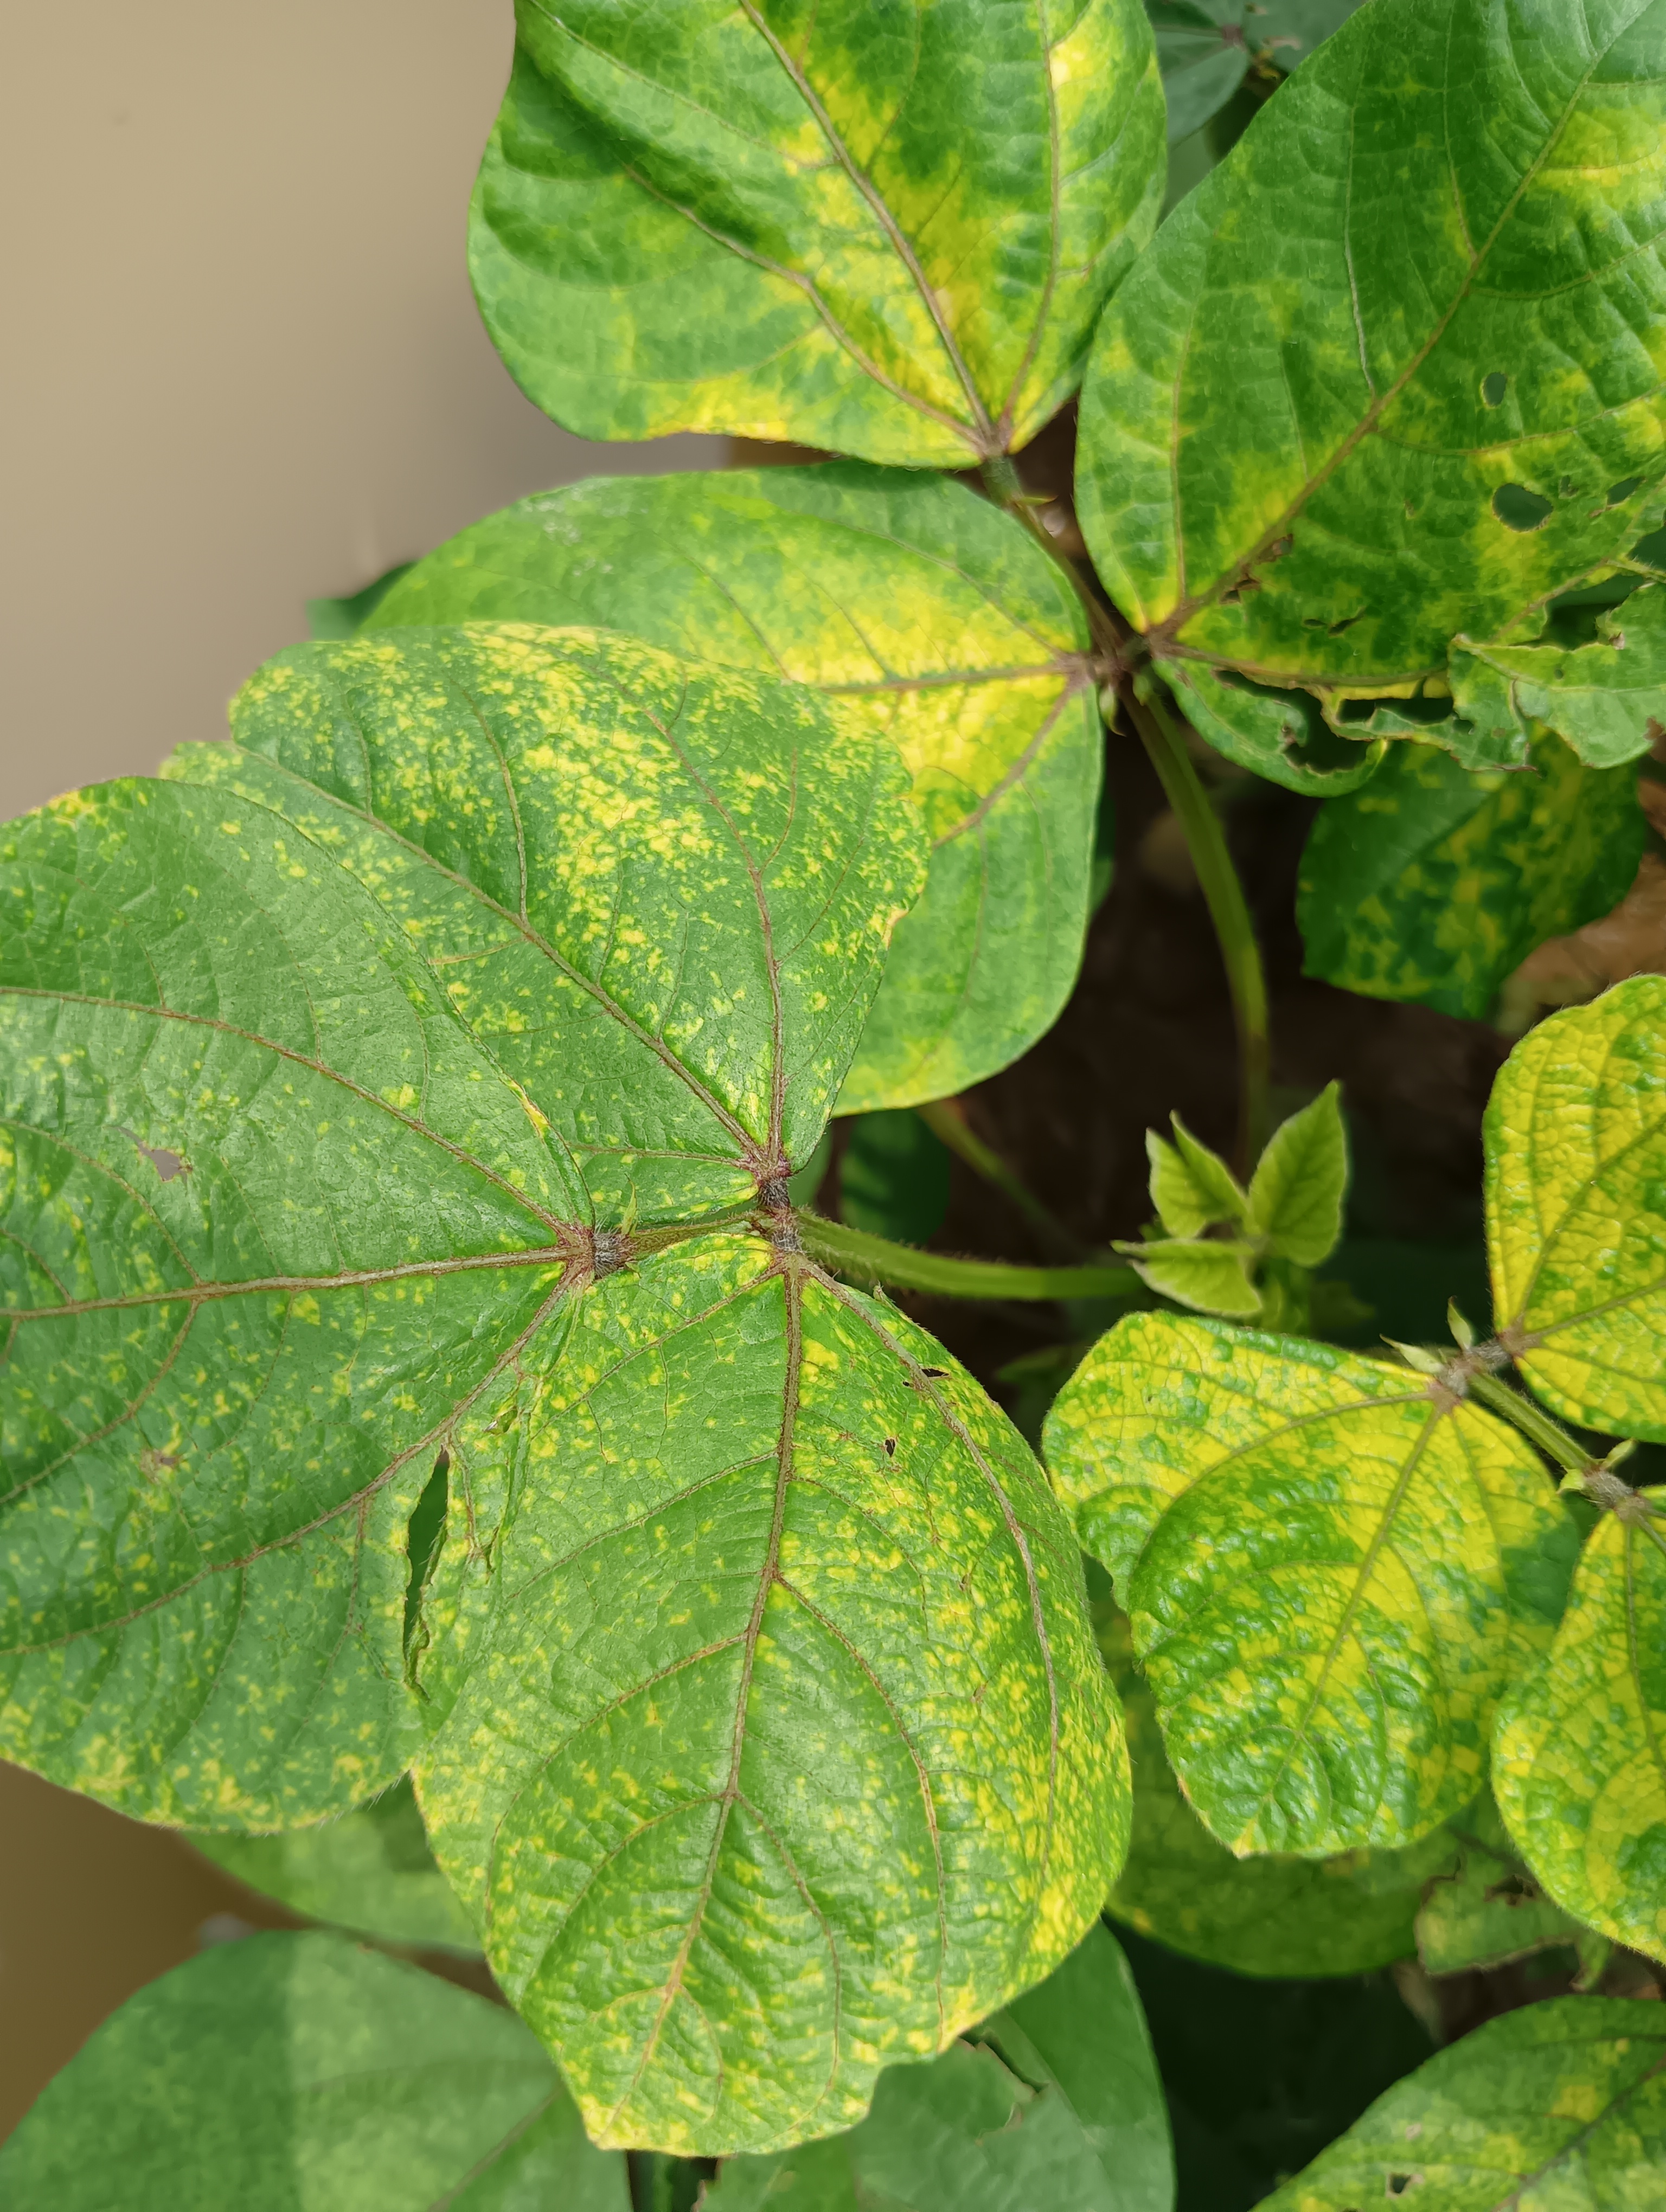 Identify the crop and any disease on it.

mungbean, yellow mosaic
